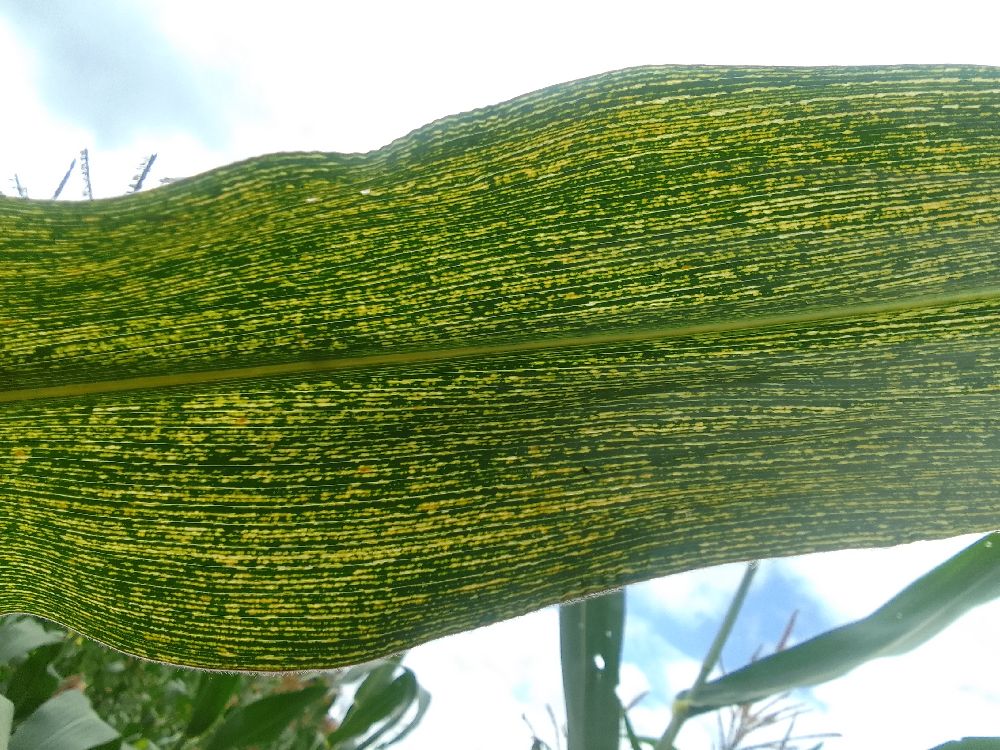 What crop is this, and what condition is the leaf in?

maize, maize streak virus
